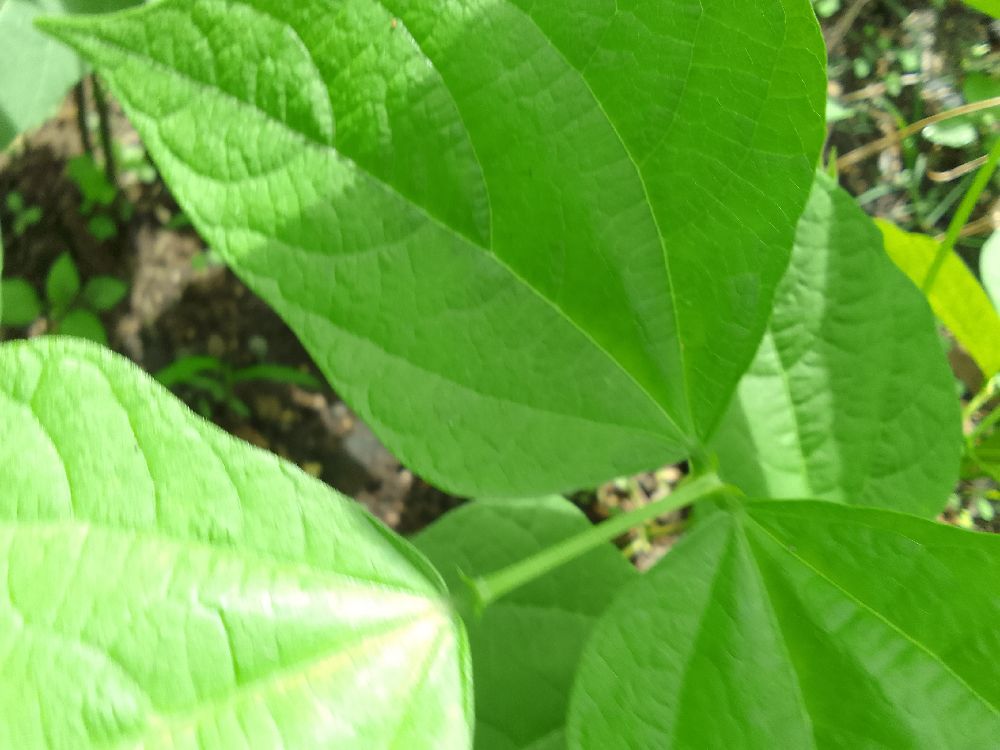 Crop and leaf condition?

common bean, healthy
